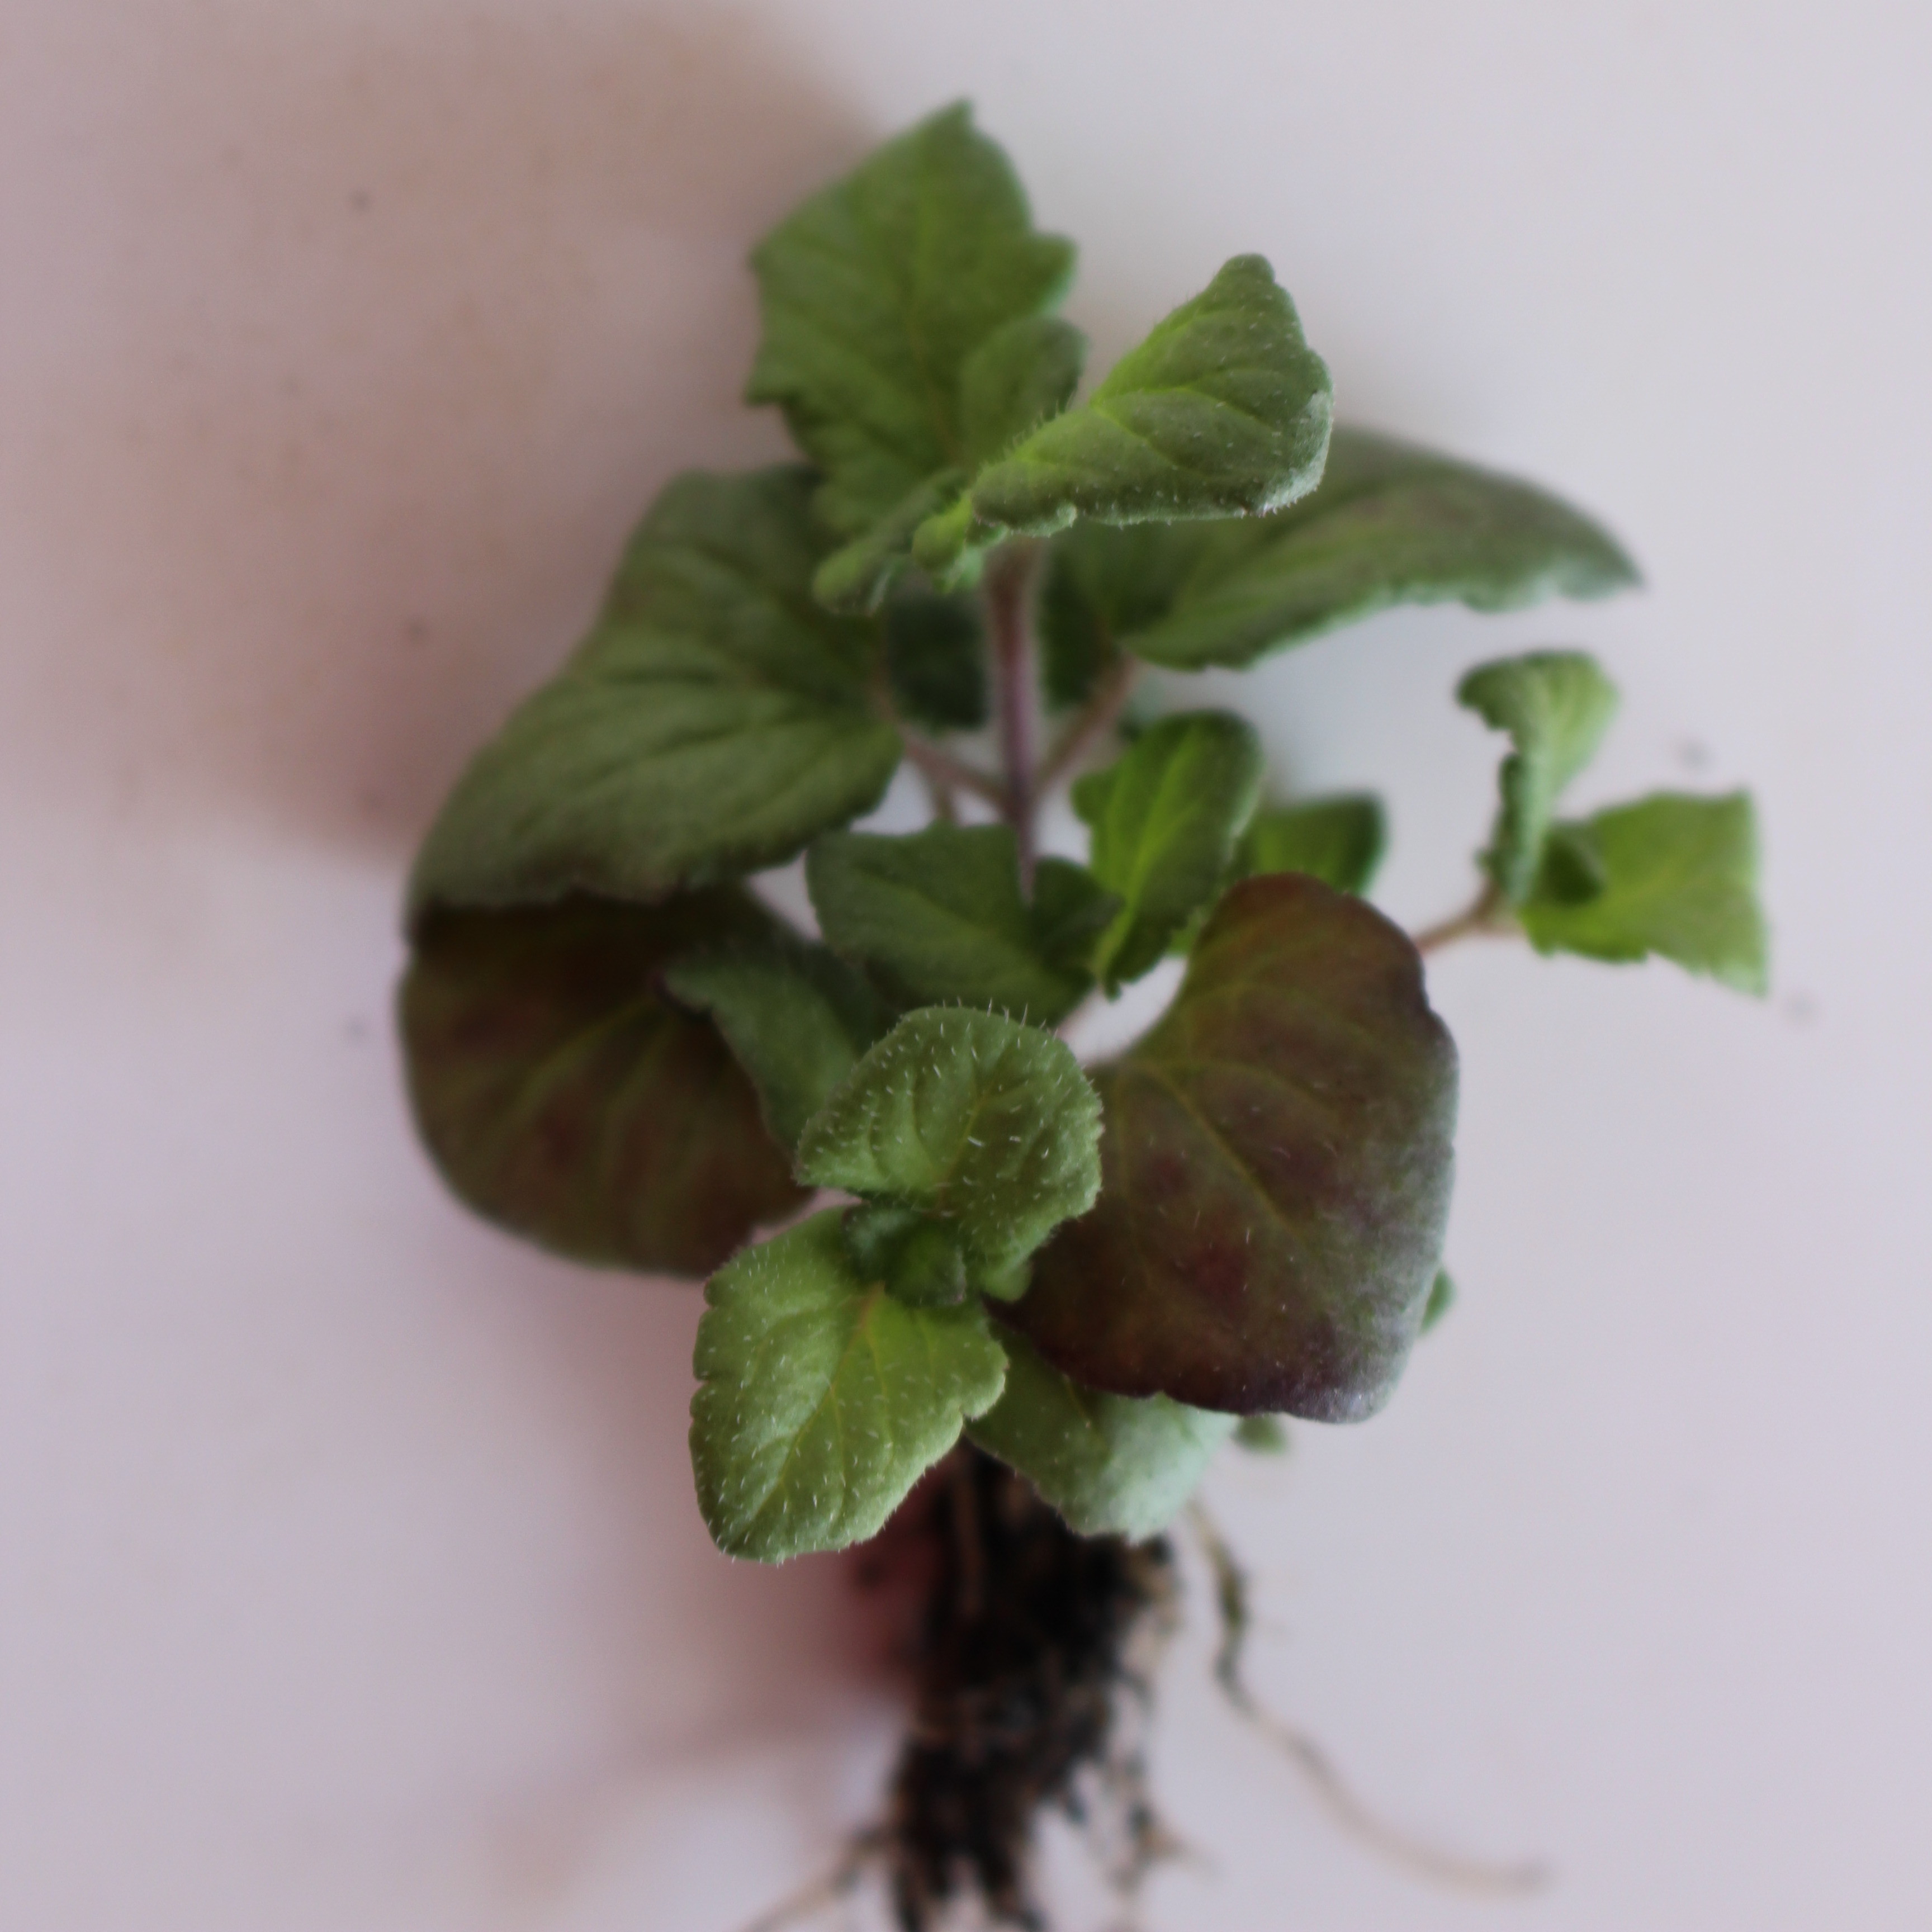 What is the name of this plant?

Veronica persica
